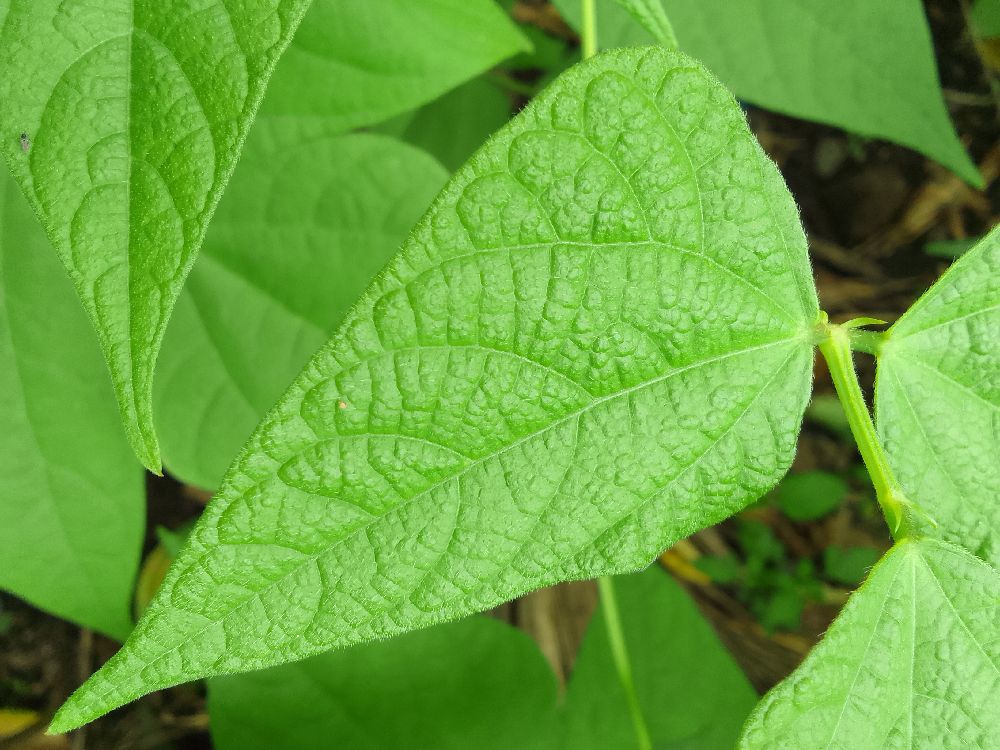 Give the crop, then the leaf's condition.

common bean, healthy
